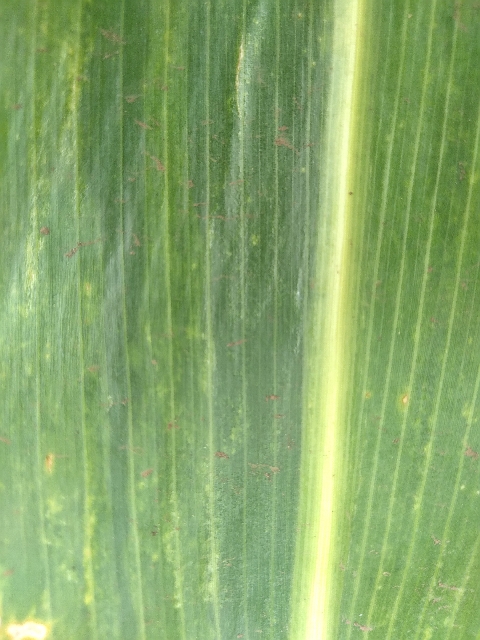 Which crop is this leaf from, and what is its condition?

maize, maize lethal necrosis
